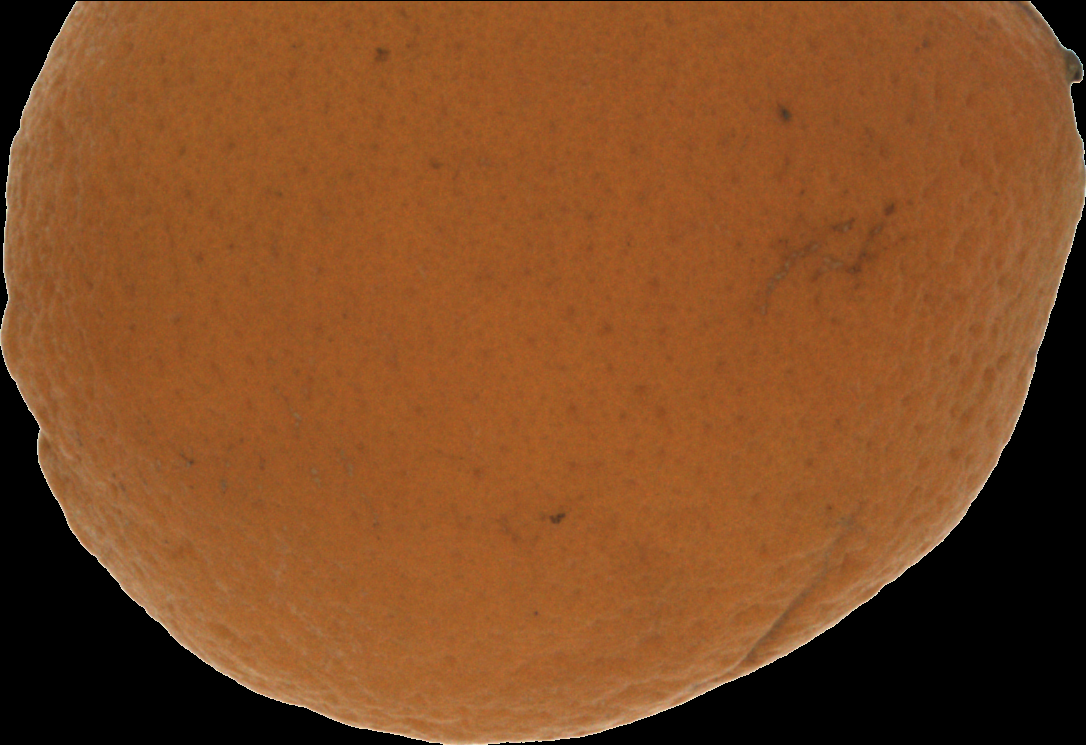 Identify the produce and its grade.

orange, bad
